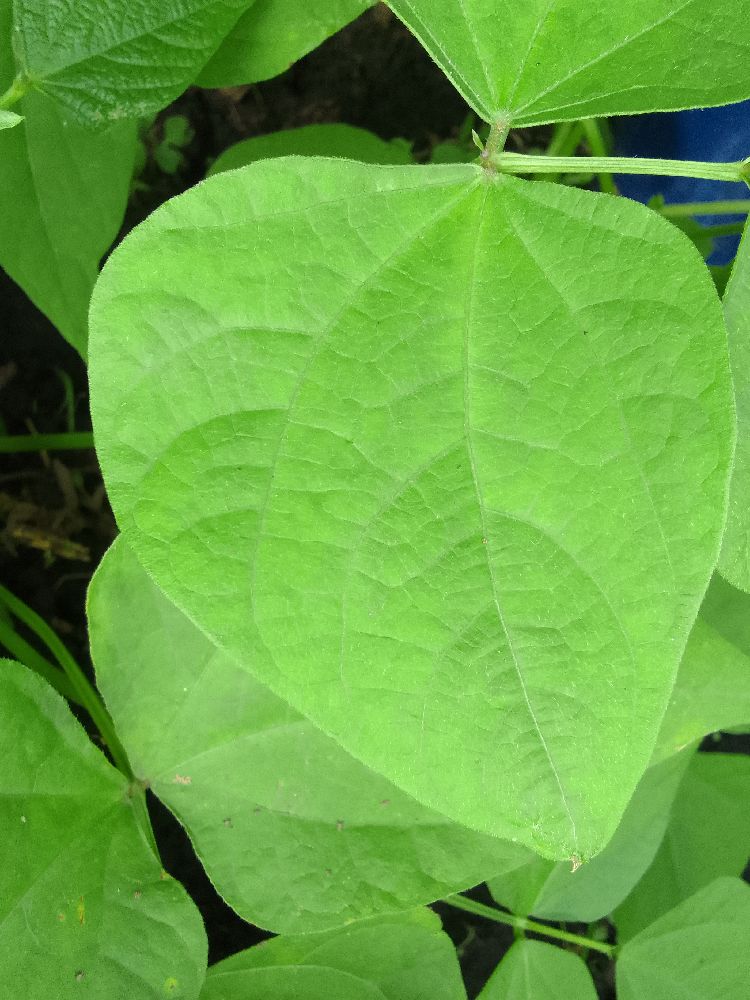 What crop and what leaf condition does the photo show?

common bean, healthy
